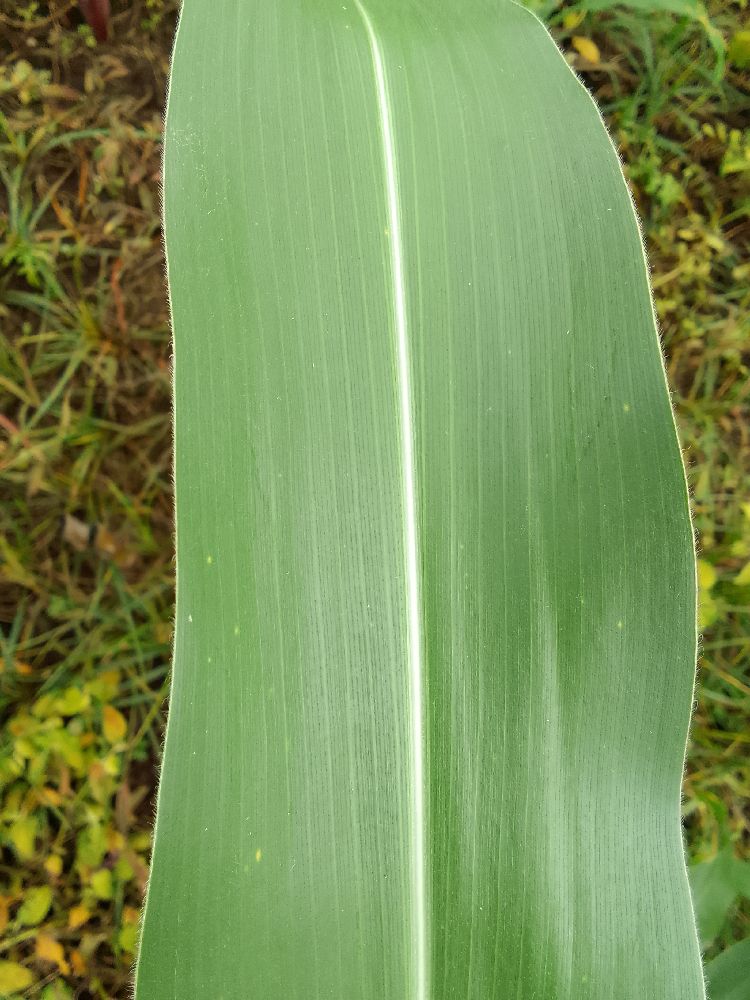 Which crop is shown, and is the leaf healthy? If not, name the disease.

maize, healthy
